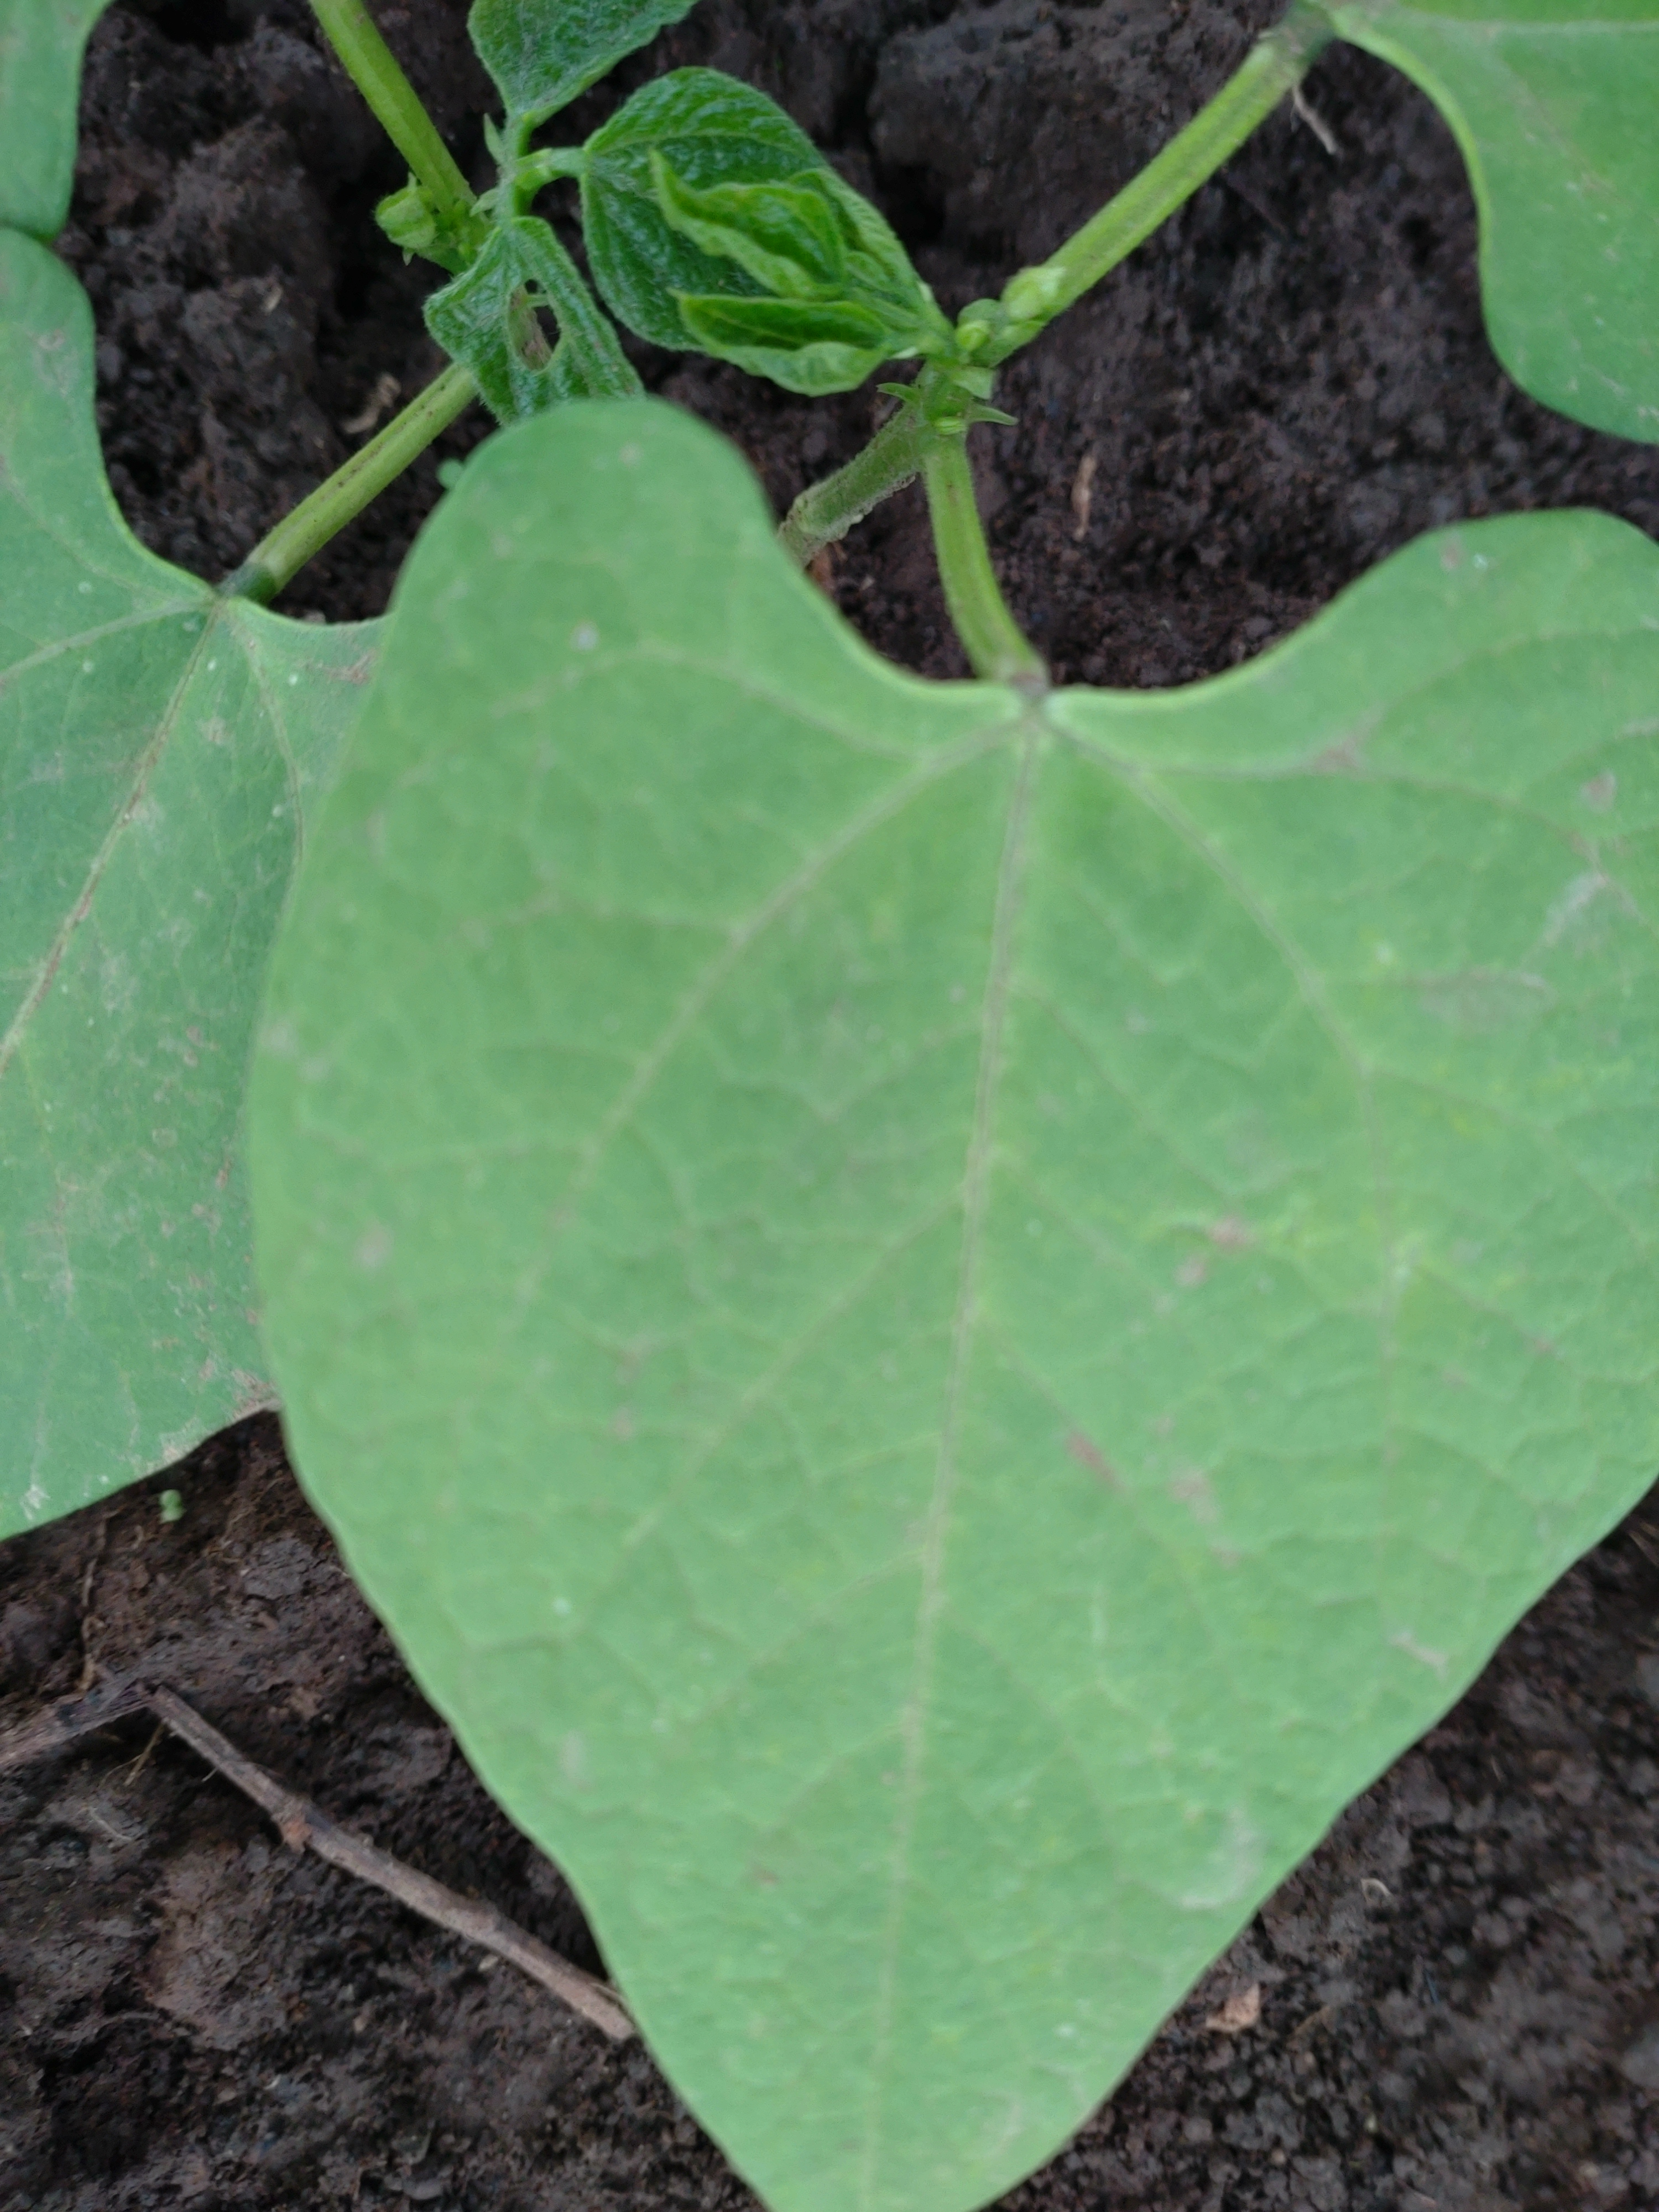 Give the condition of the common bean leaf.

healthy
